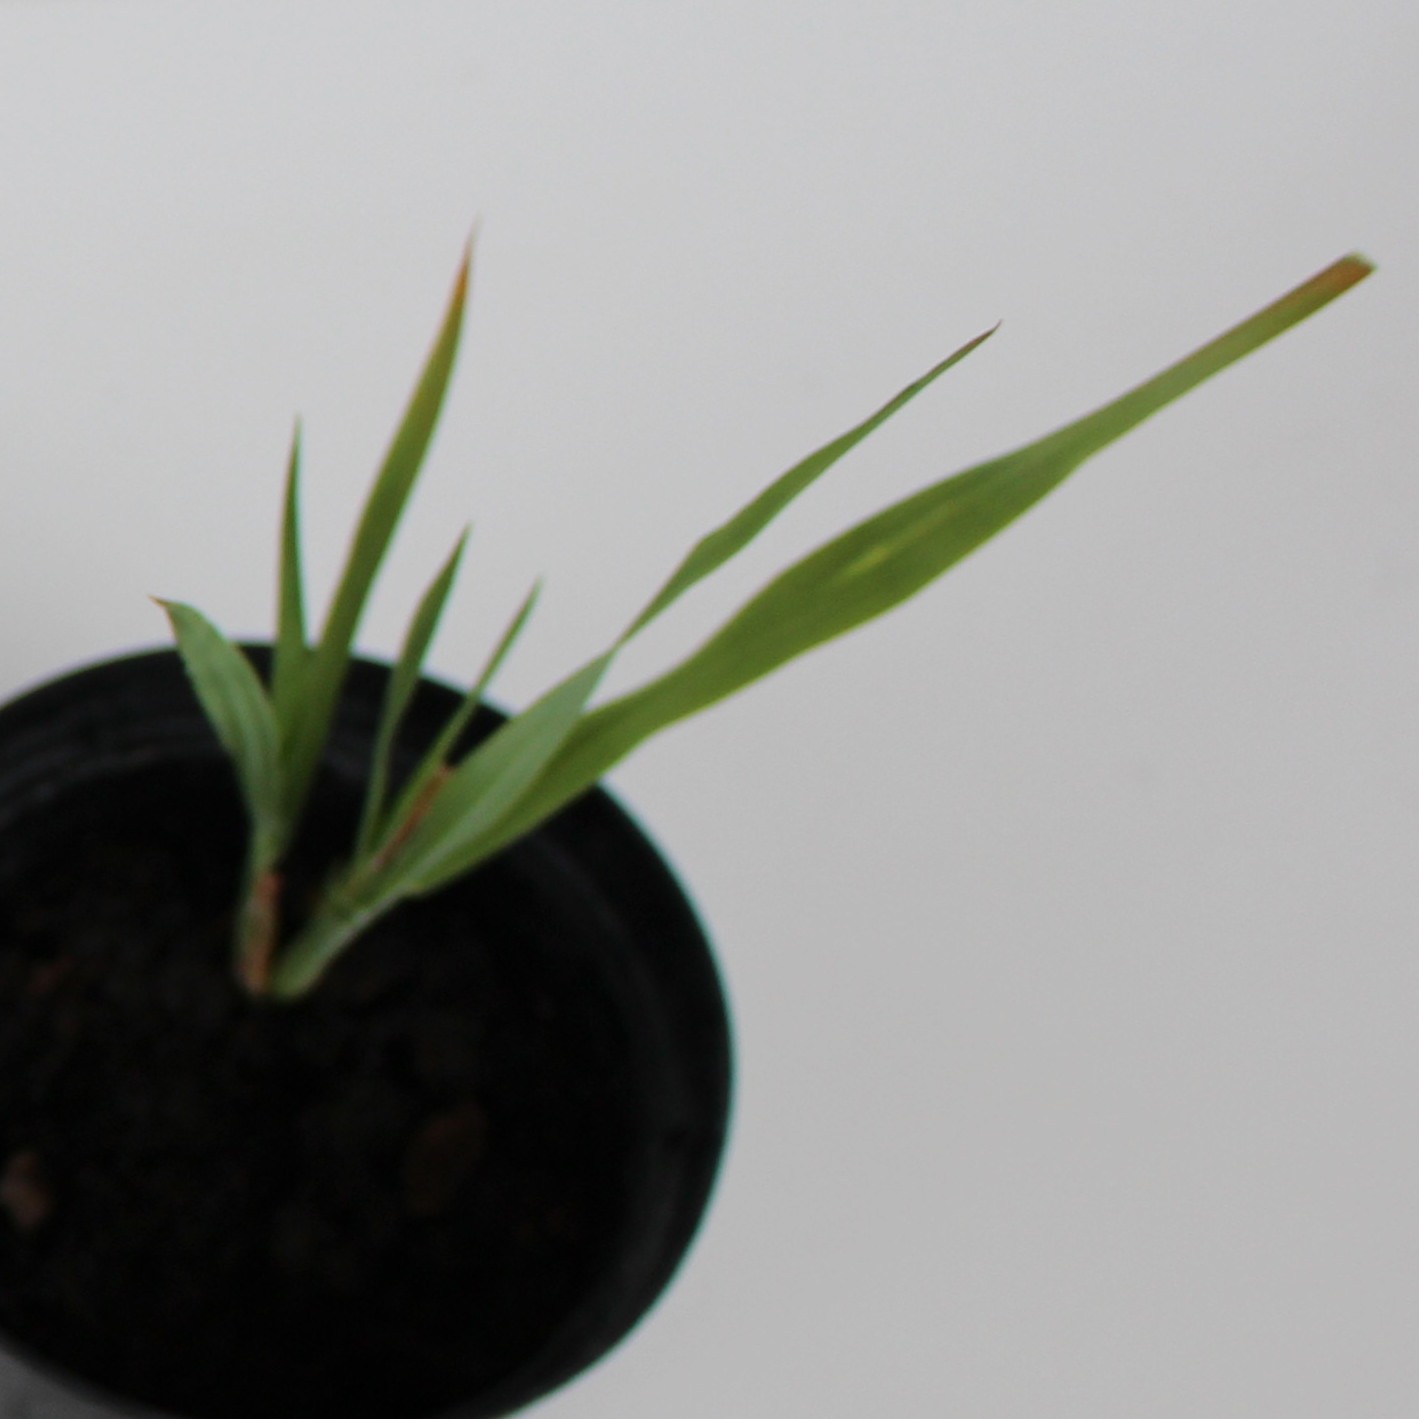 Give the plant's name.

Avena sterilis
